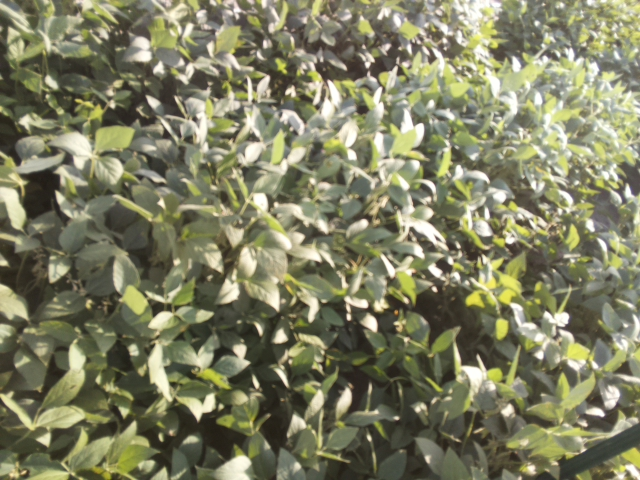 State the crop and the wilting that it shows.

soybean, slight leaflet or petiole turgor loss in upper canopy
